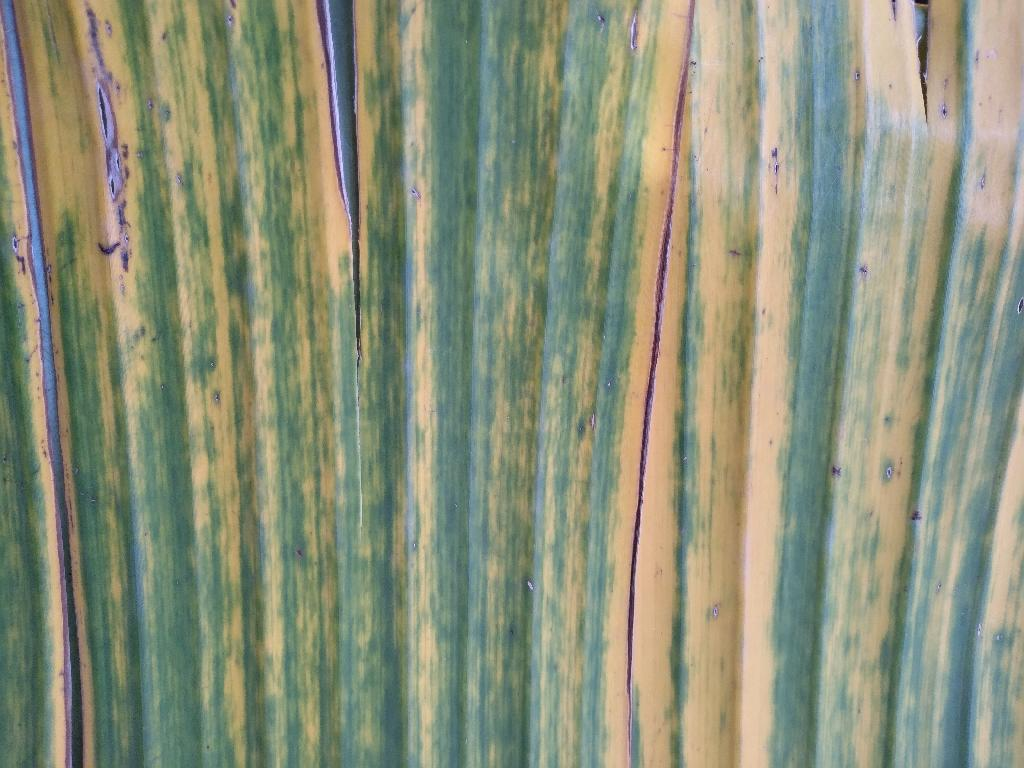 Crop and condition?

banana, fusarium wilt race 1
